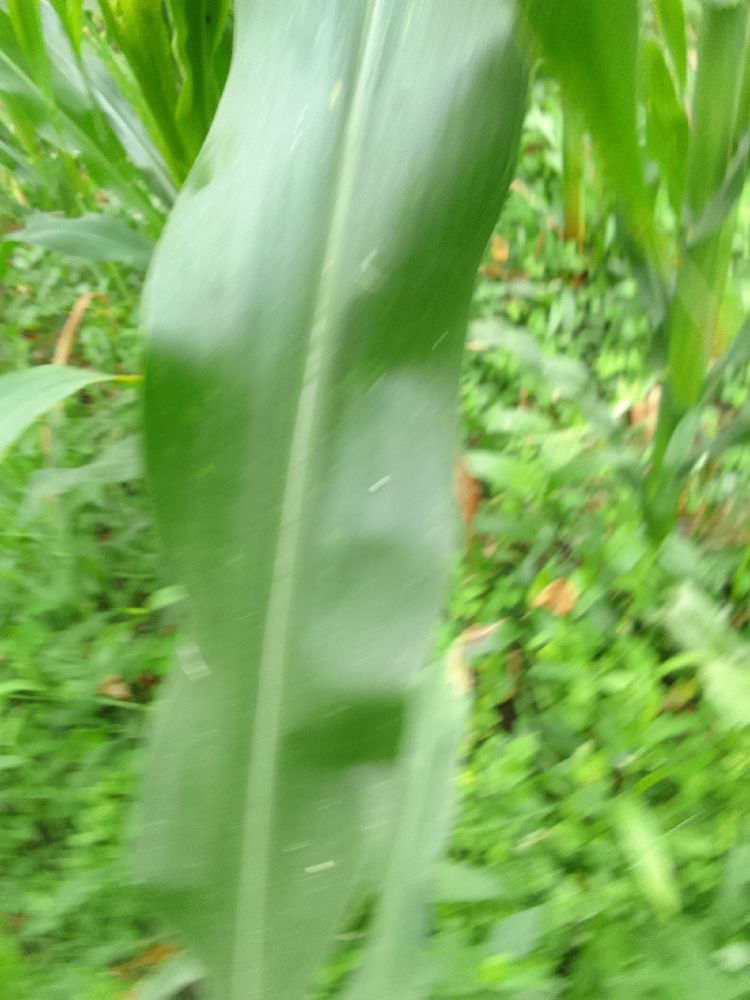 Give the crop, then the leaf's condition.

maize, healthy
